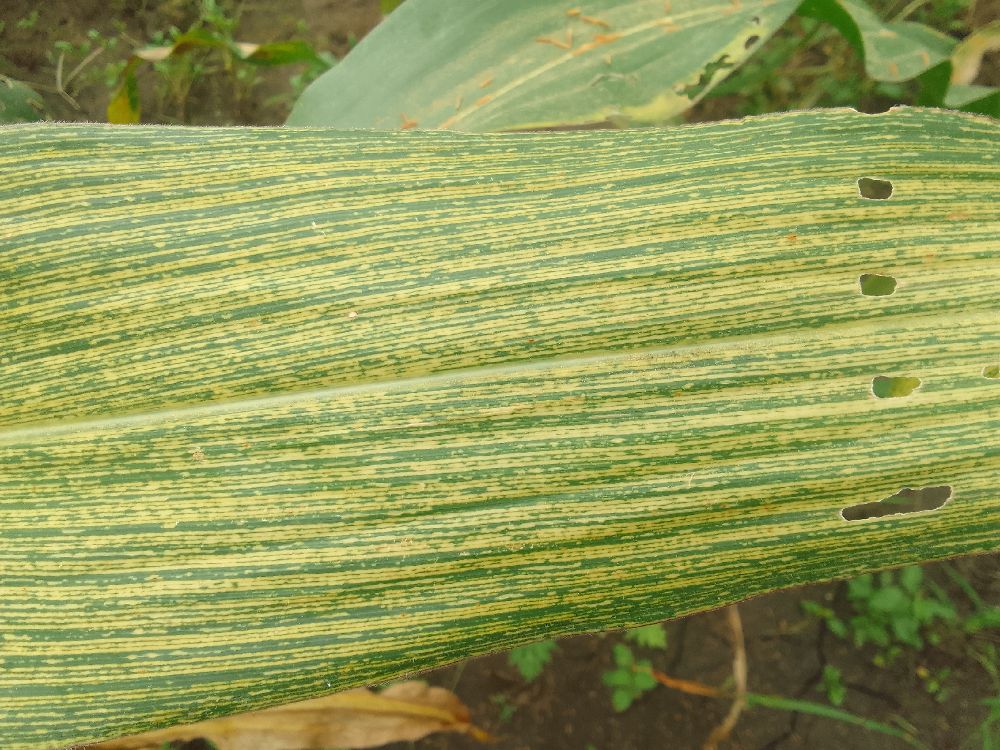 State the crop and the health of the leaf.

maize, maize streak virus
